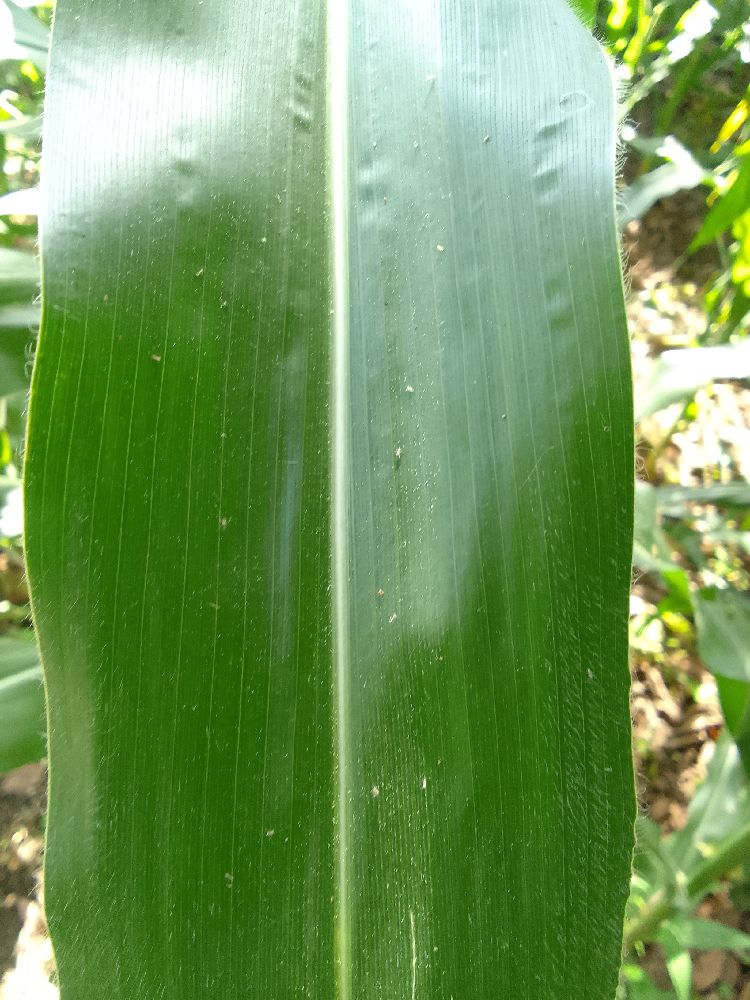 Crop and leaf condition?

maize, healthy
